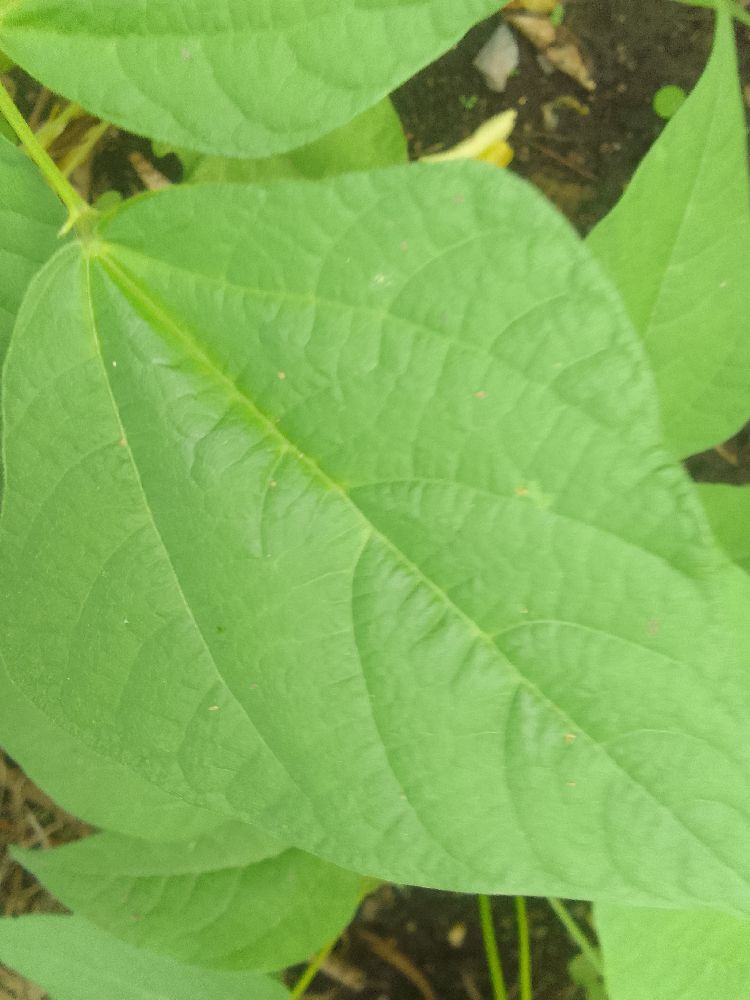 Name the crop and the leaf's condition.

common bean, healthy
